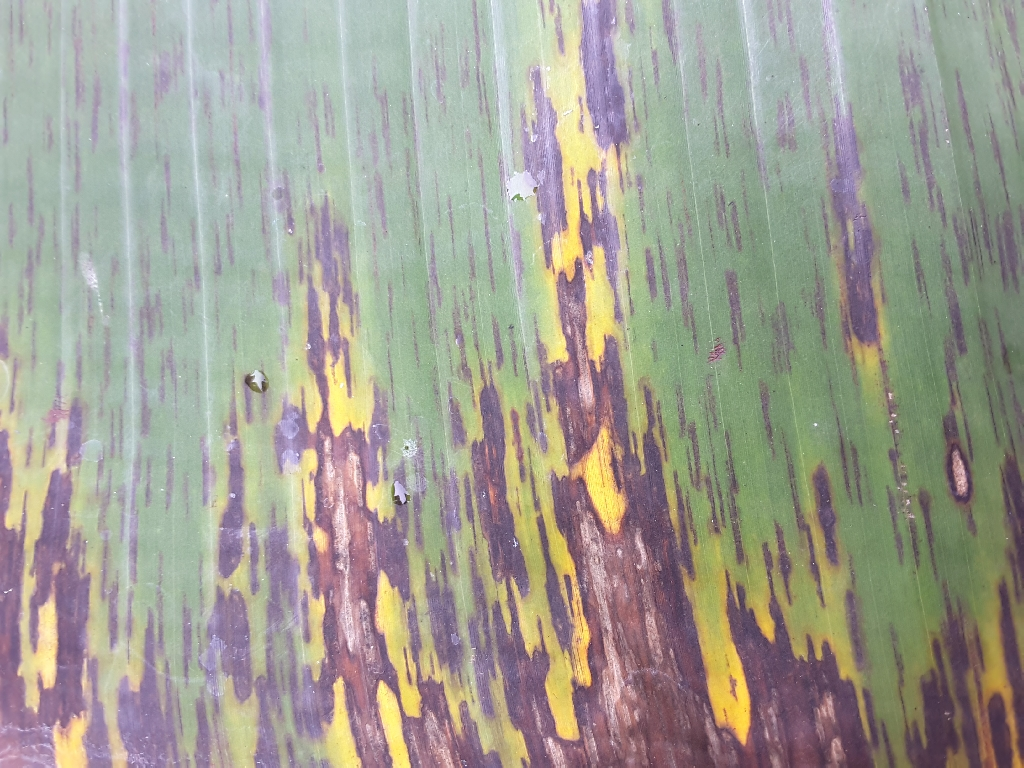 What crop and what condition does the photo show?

banana, black sigatoka
